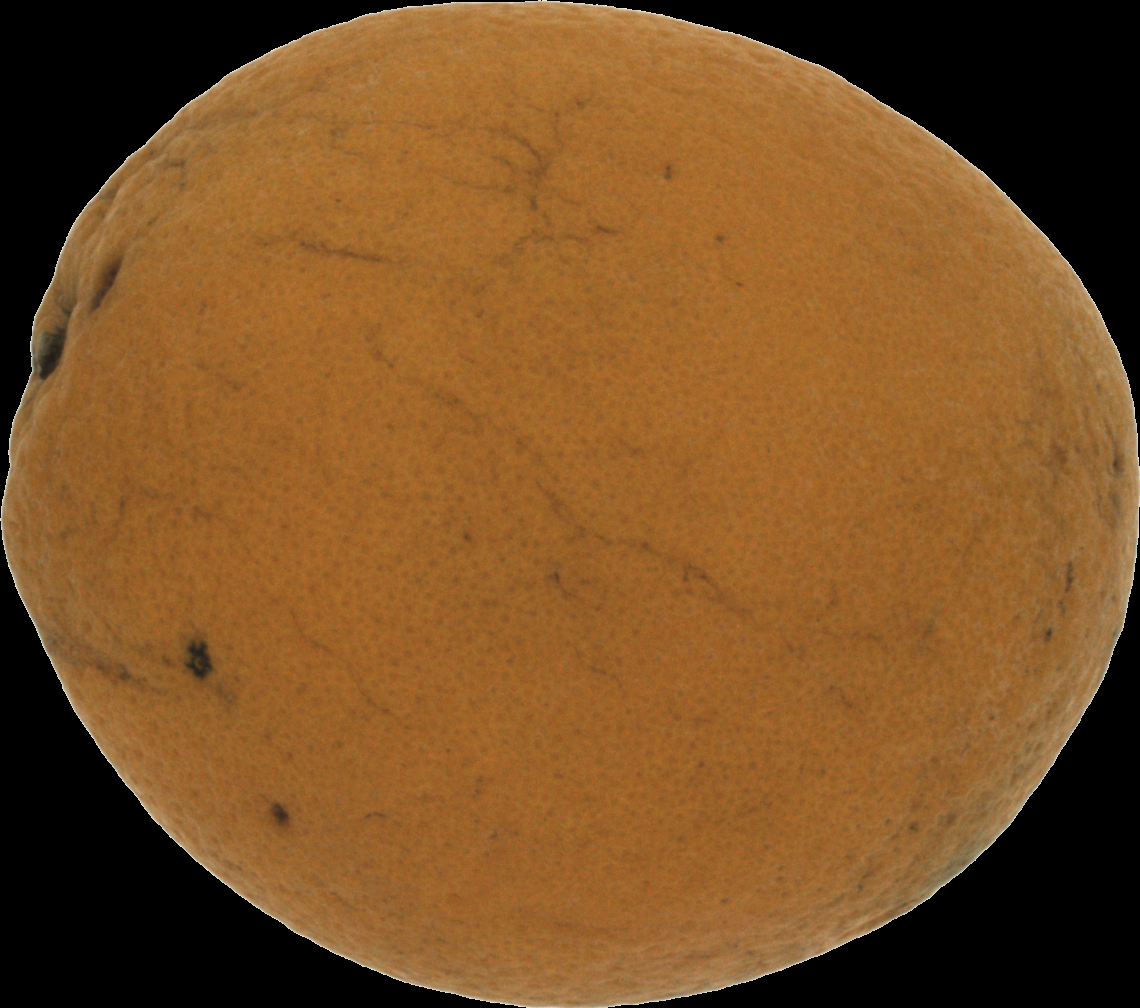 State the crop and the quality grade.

orange, bad
